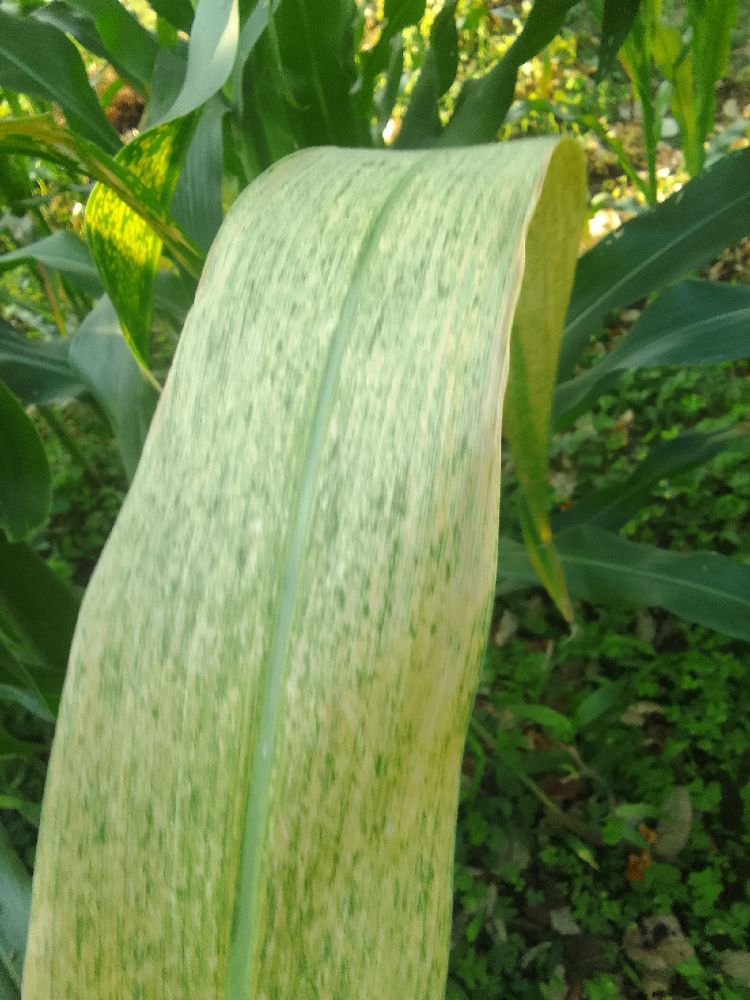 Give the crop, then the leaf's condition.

maize, maize lethal necrosis
